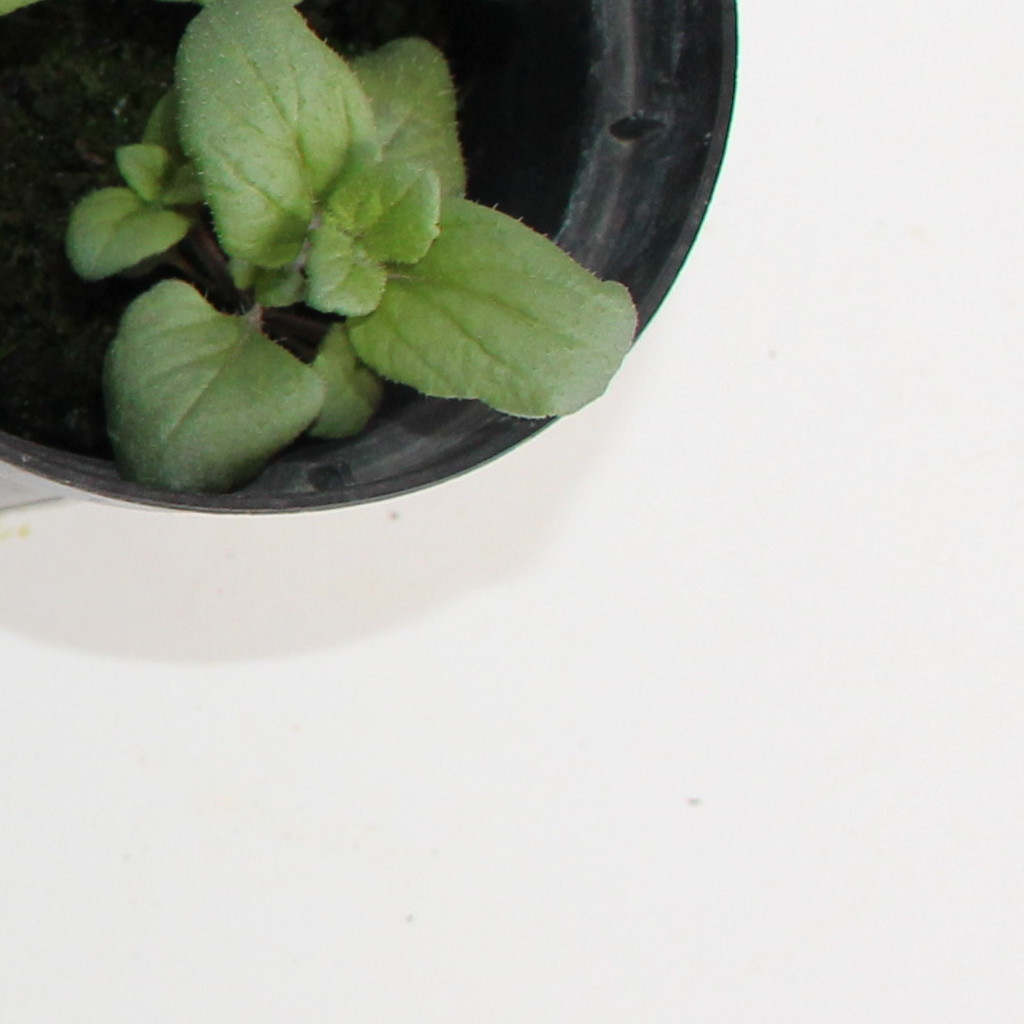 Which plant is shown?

Veronica persica
